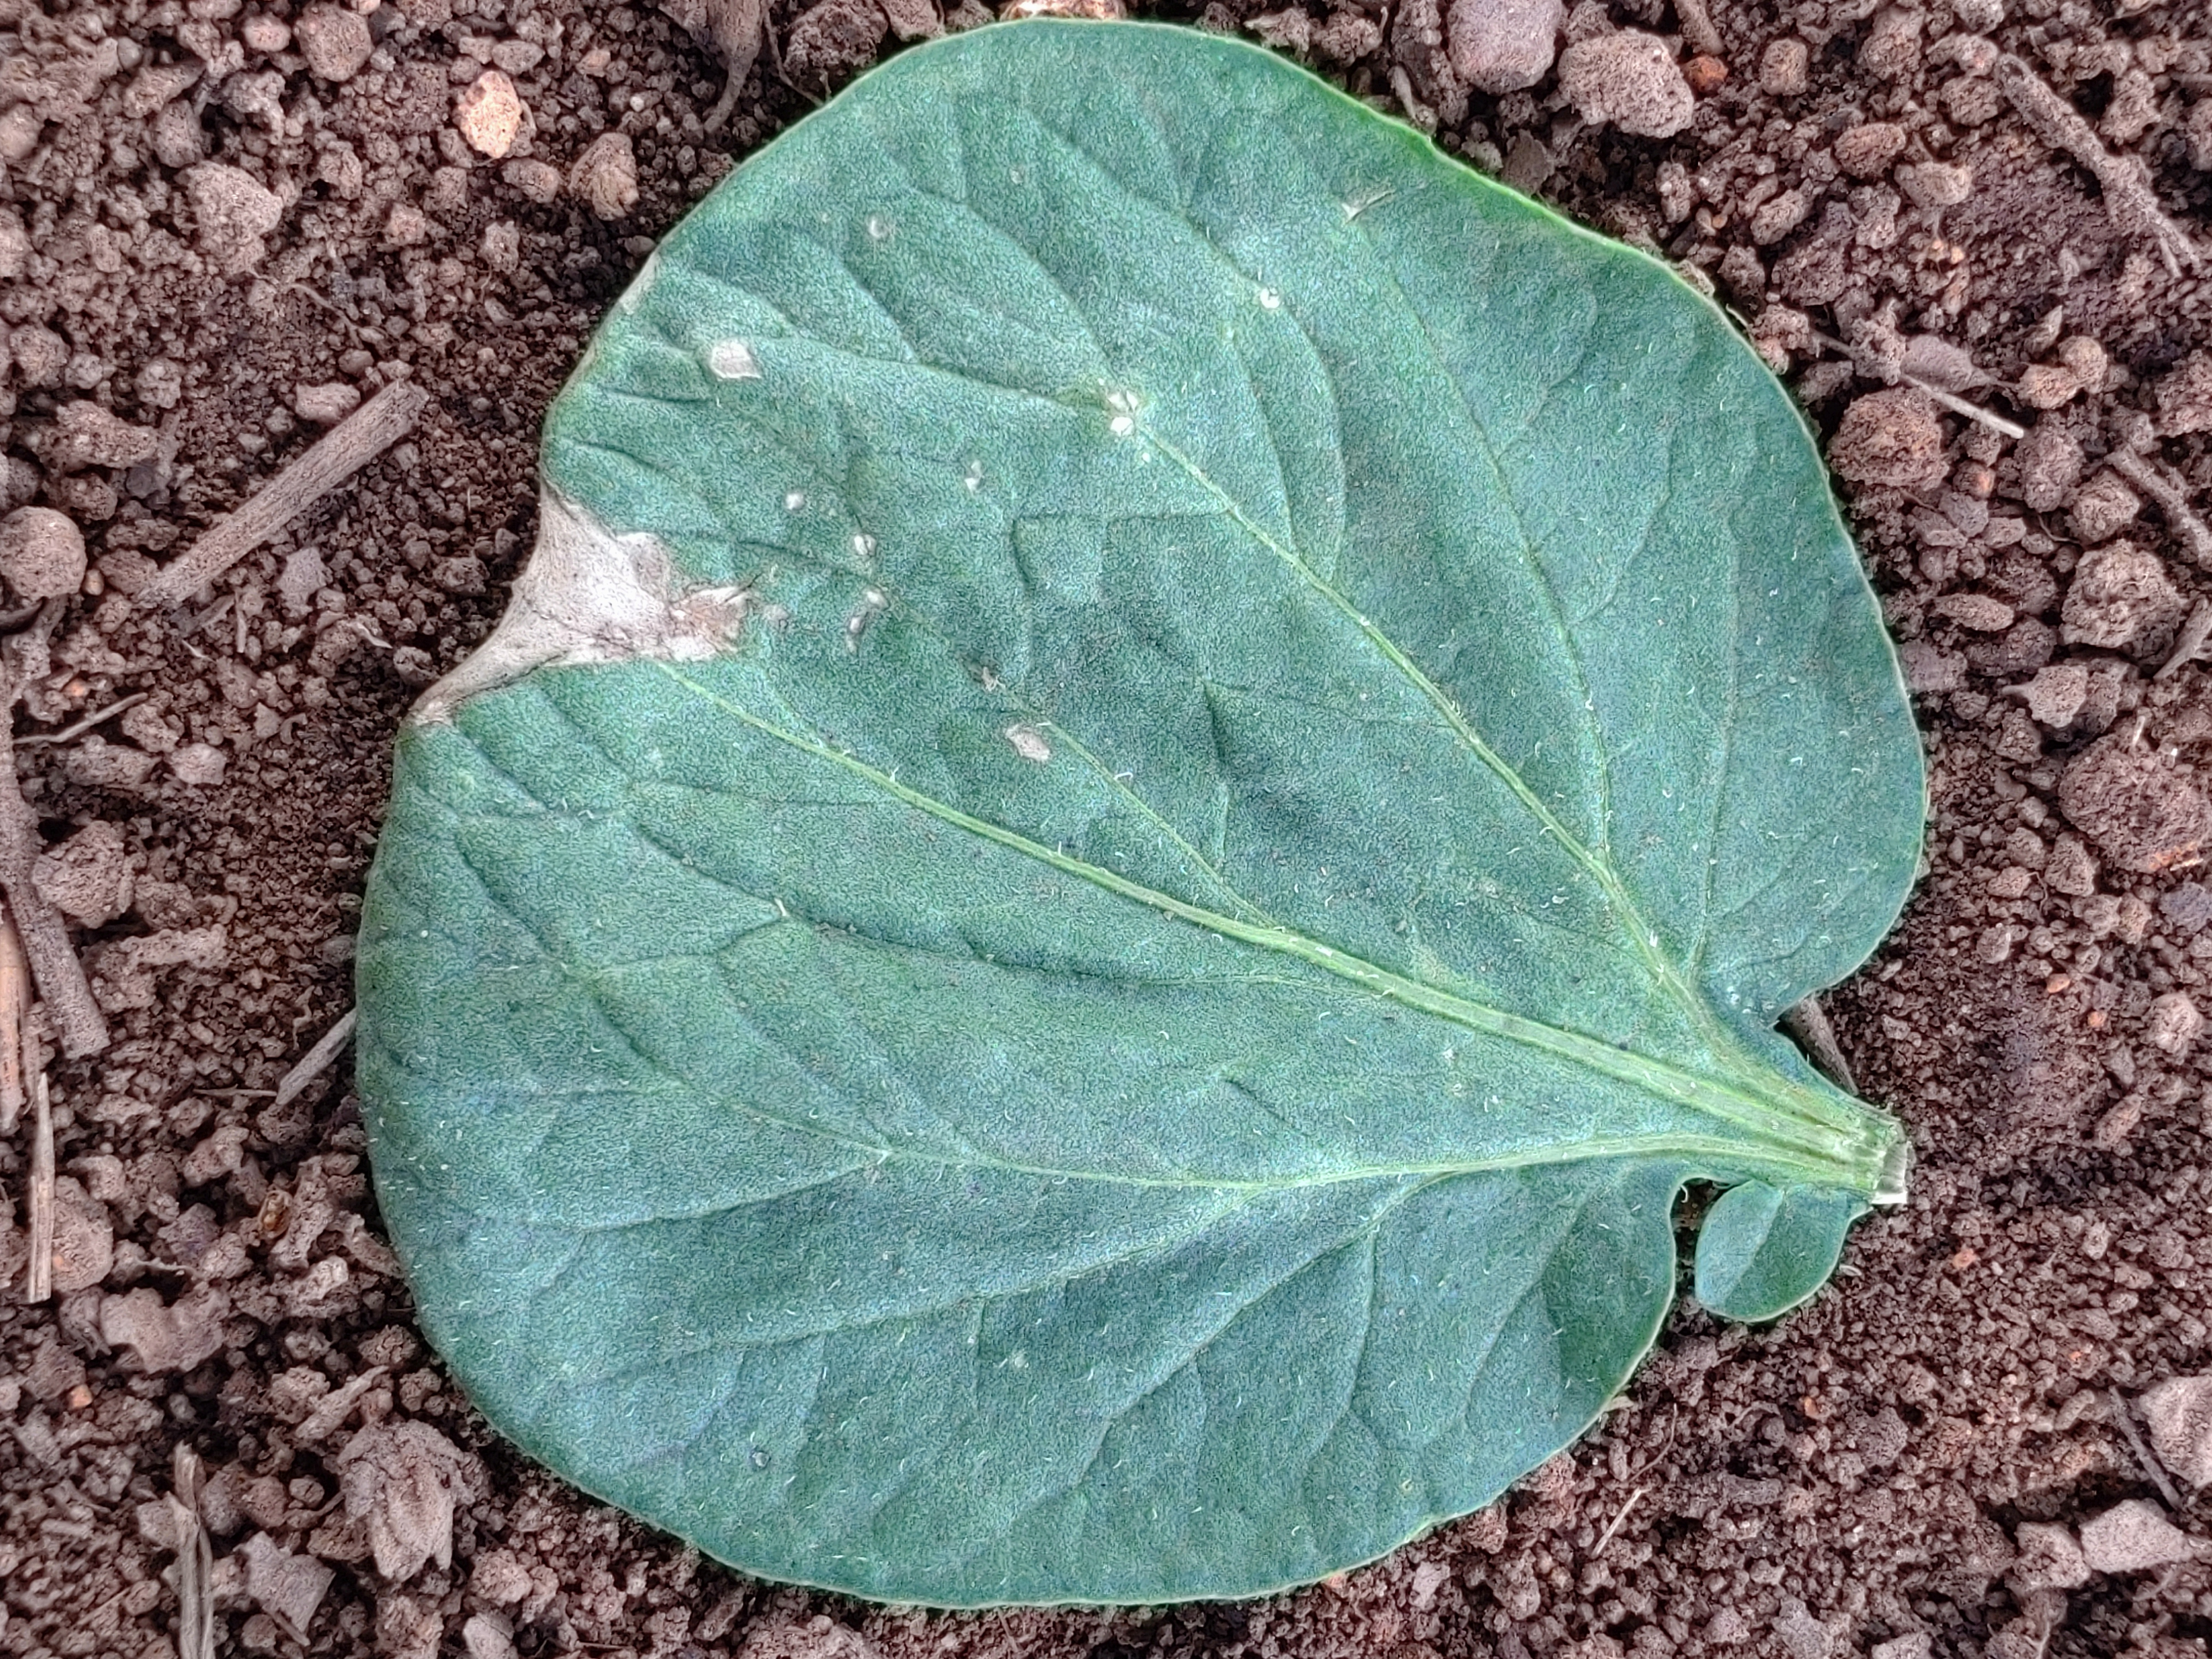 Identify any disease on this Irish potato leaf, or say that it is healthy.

early blight
